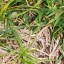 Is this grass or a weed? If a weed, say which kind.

grass
